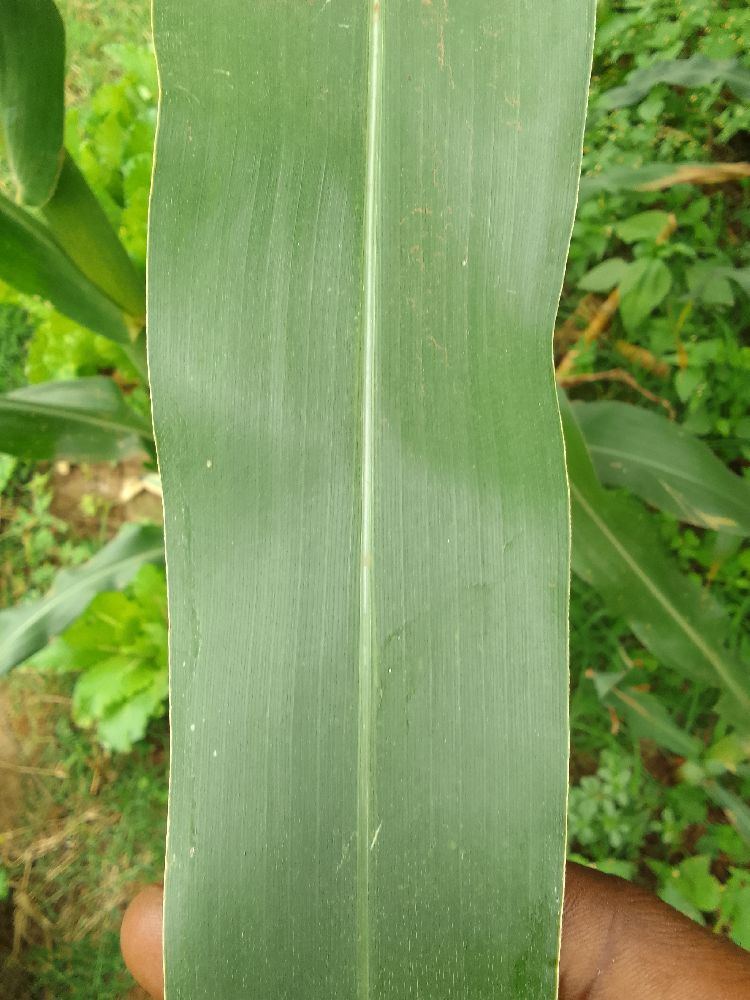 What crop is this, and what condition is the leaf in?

maize, healthy
